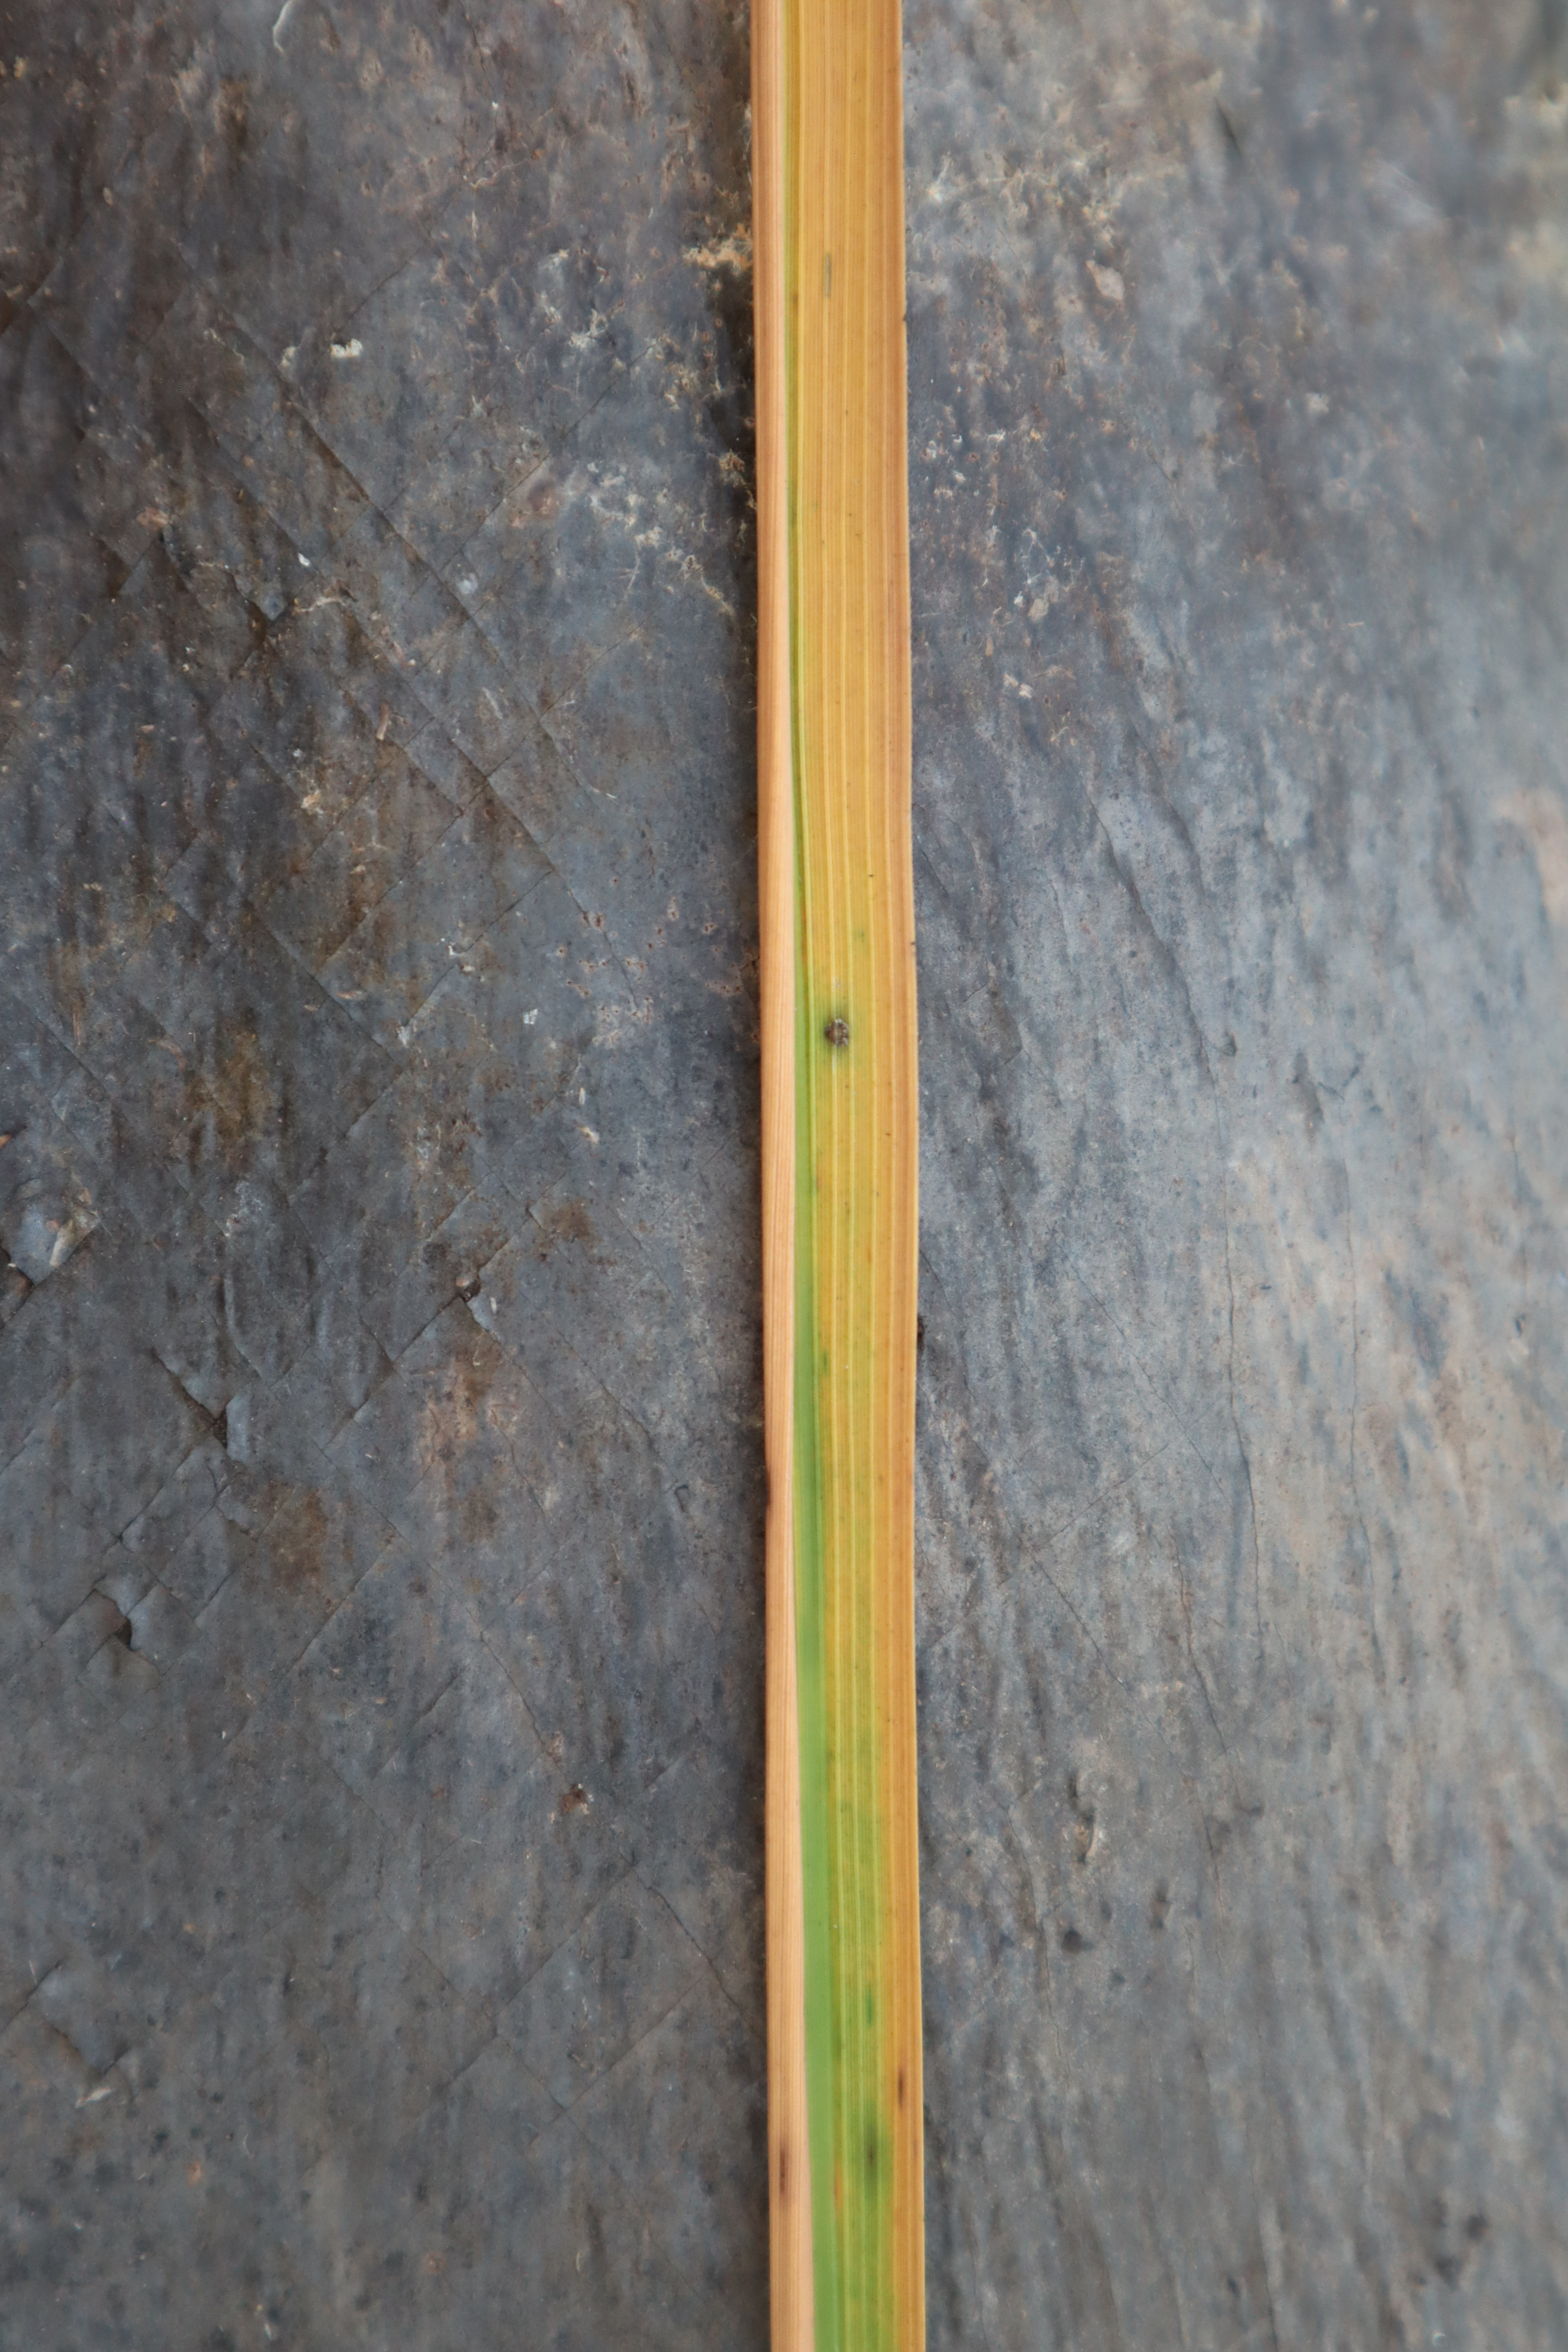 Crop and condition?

rice, tungro virus disease
